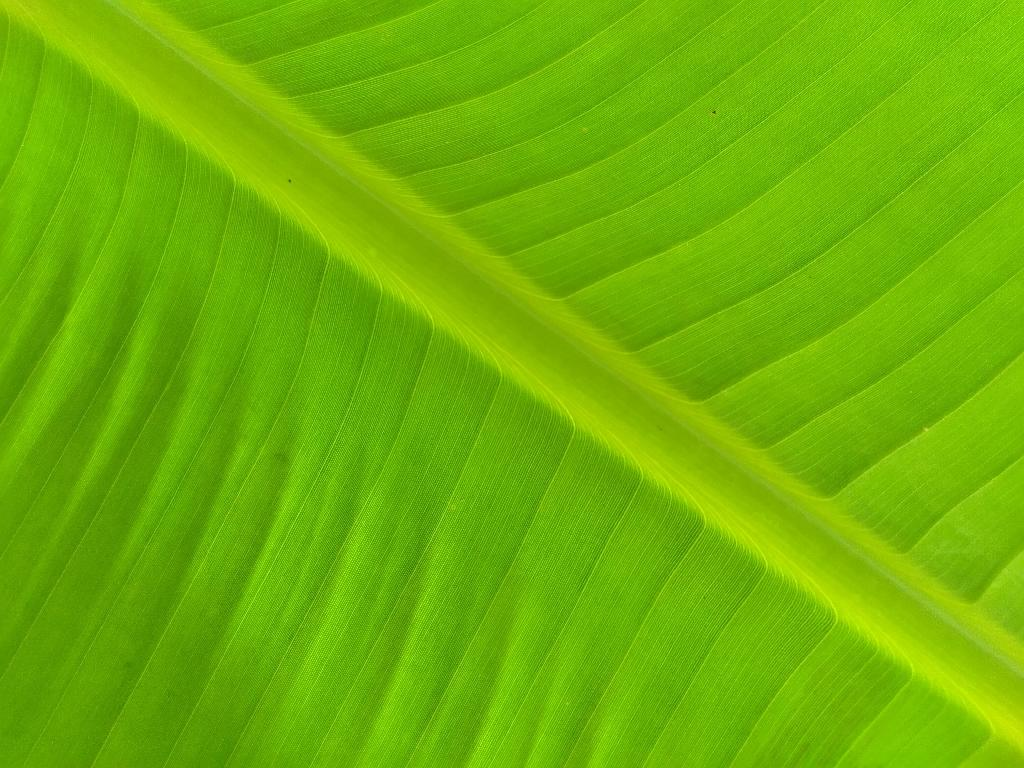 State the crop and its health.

banana, healthy
